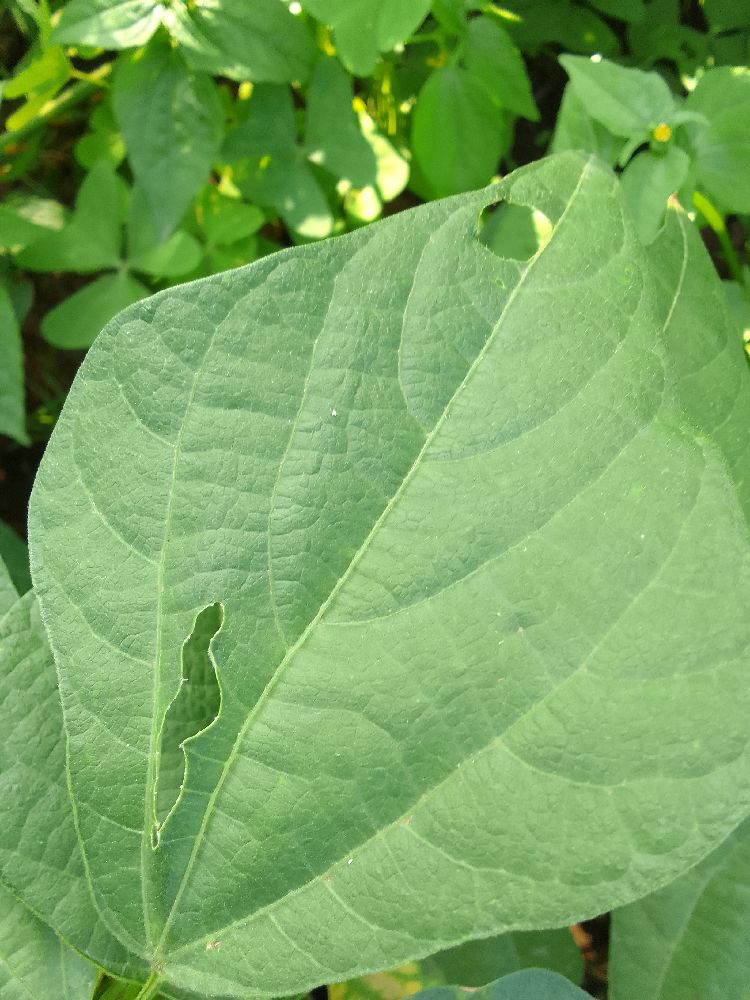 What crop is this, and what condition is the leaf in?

common bean, healthy
